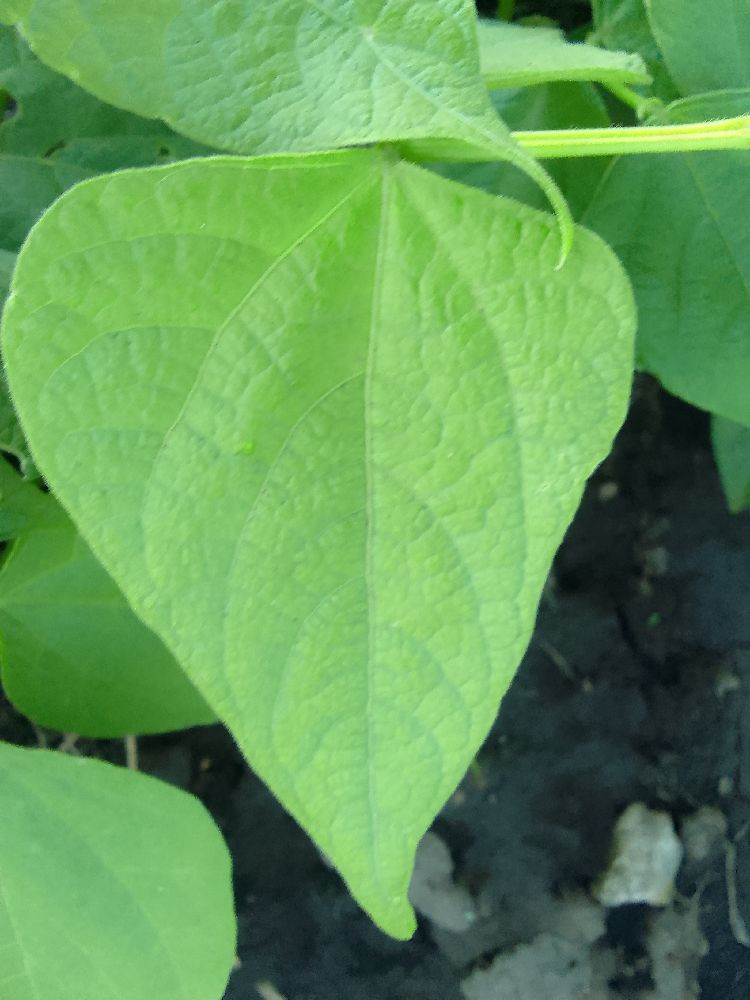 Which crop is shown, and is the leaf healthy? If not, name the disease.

common bean, healthy
